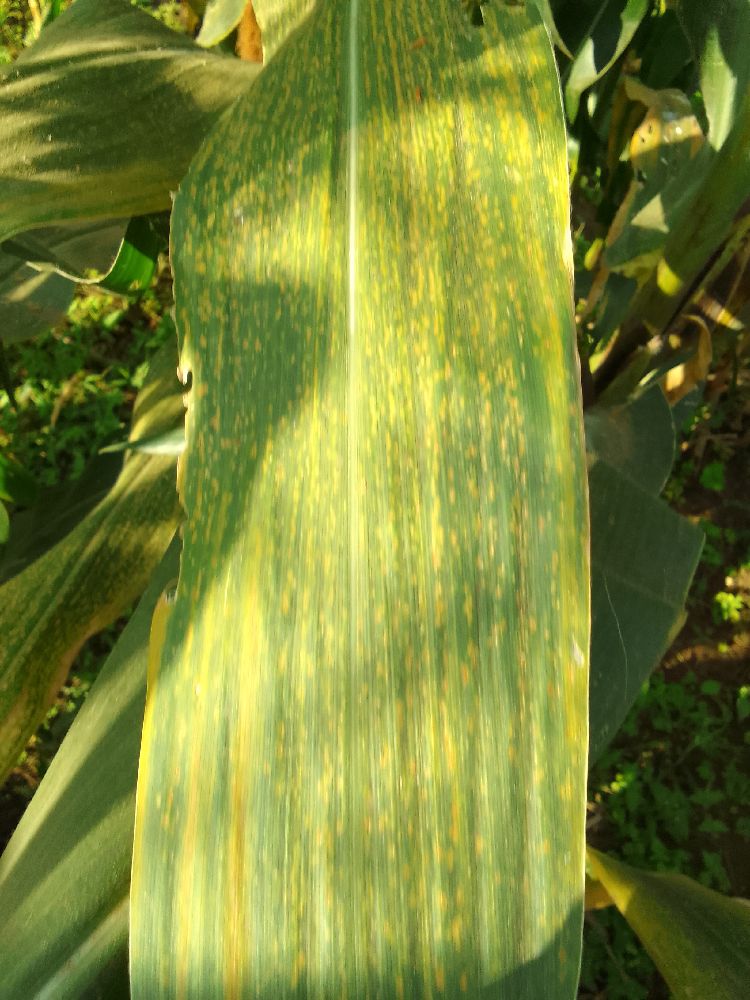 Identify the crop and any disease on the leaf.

maize, maize lethal necrosis
